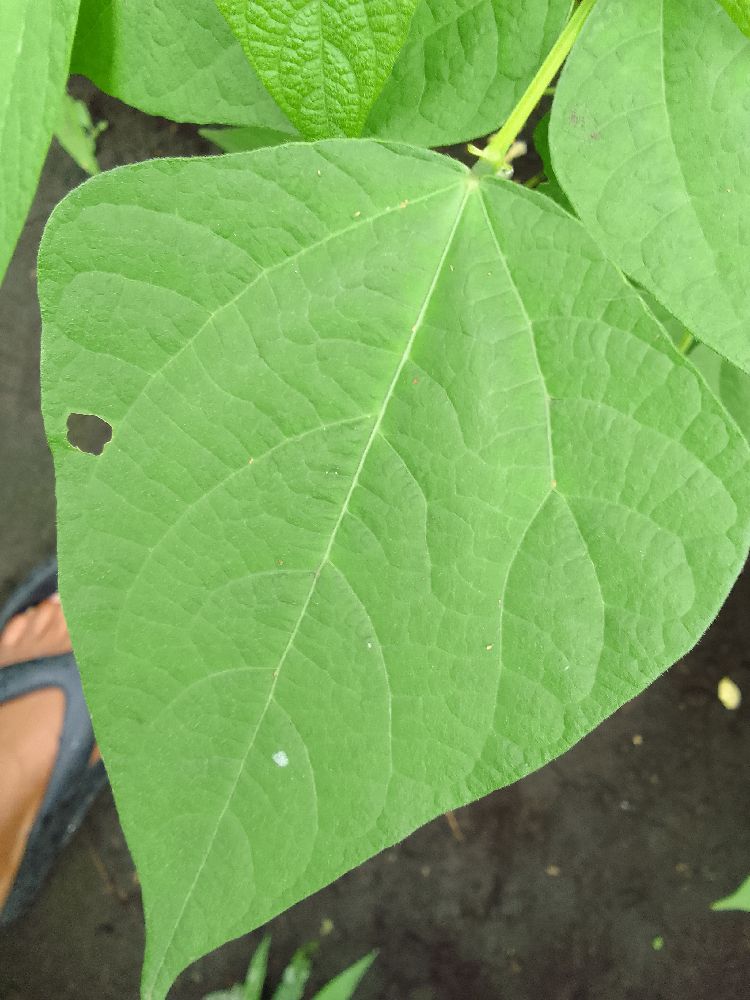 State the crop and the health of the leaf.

common bean, healthy
